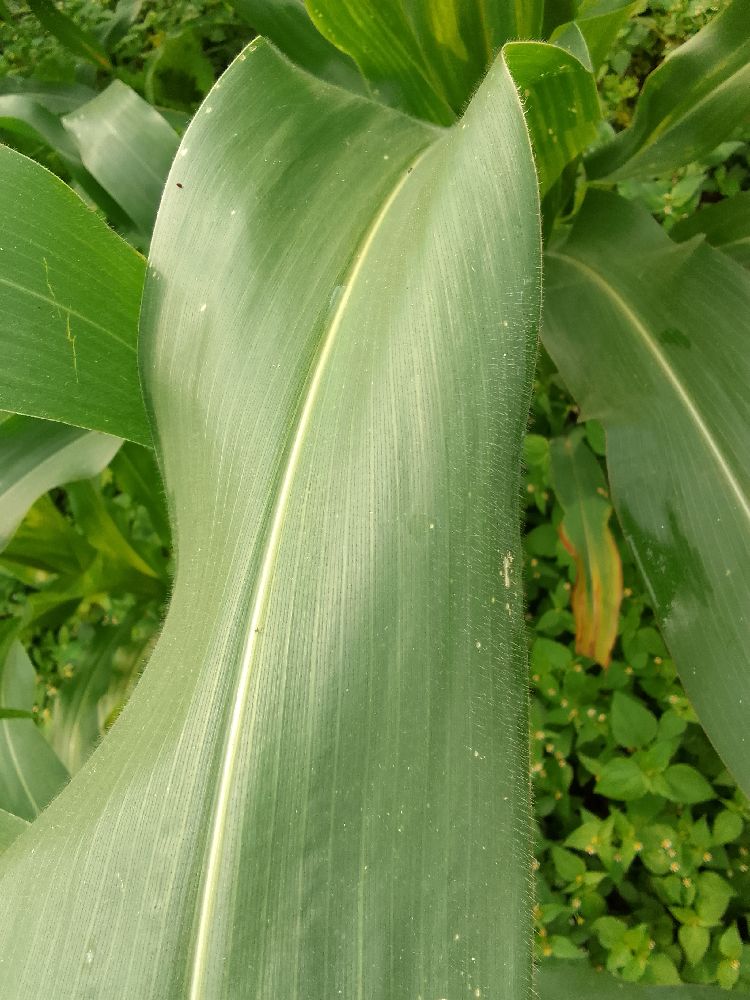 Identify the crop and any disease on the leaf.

maize, healthy
